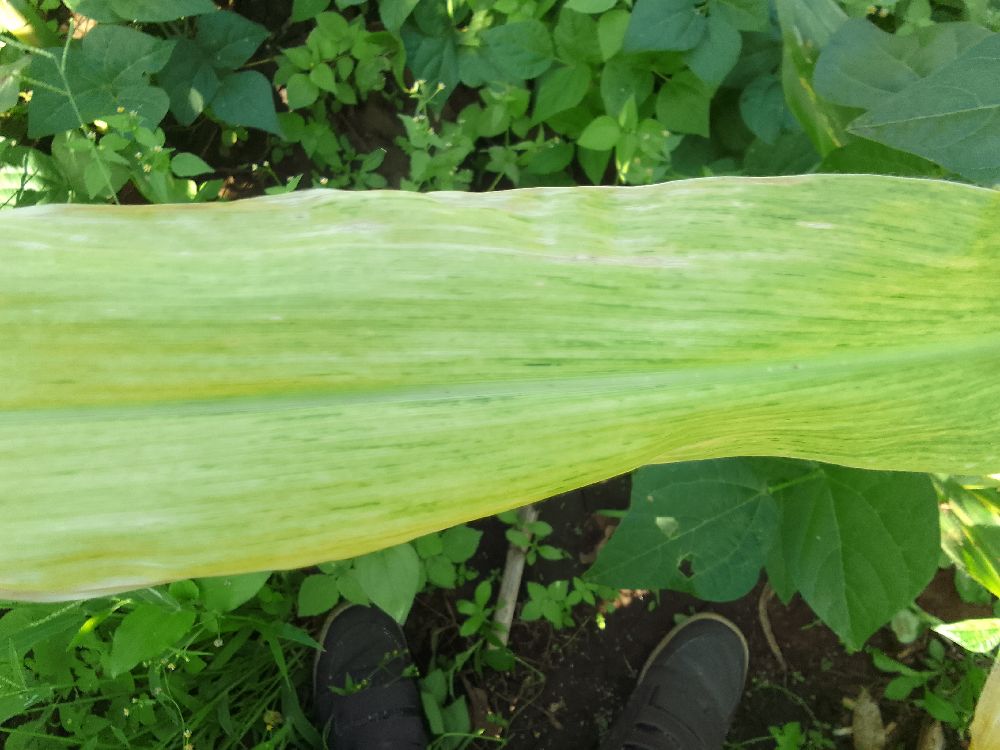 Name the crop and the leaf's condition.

maize, maize lethal necrosis
